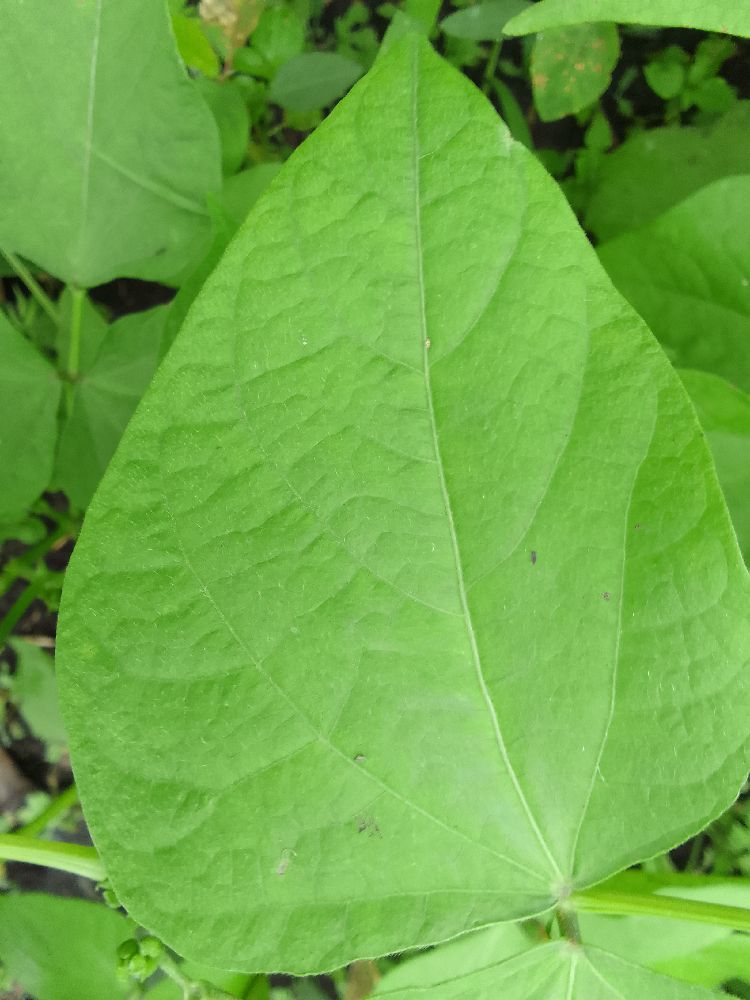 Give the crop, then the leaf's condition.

common bean, healthy
